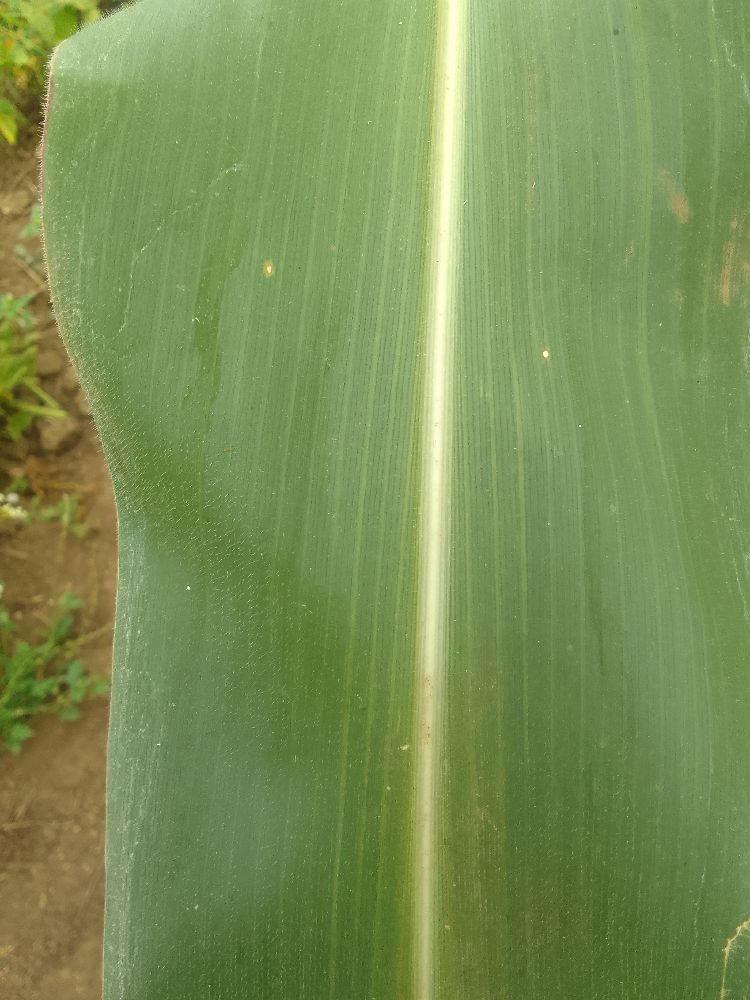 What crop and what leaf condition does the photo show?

maize, healthy
